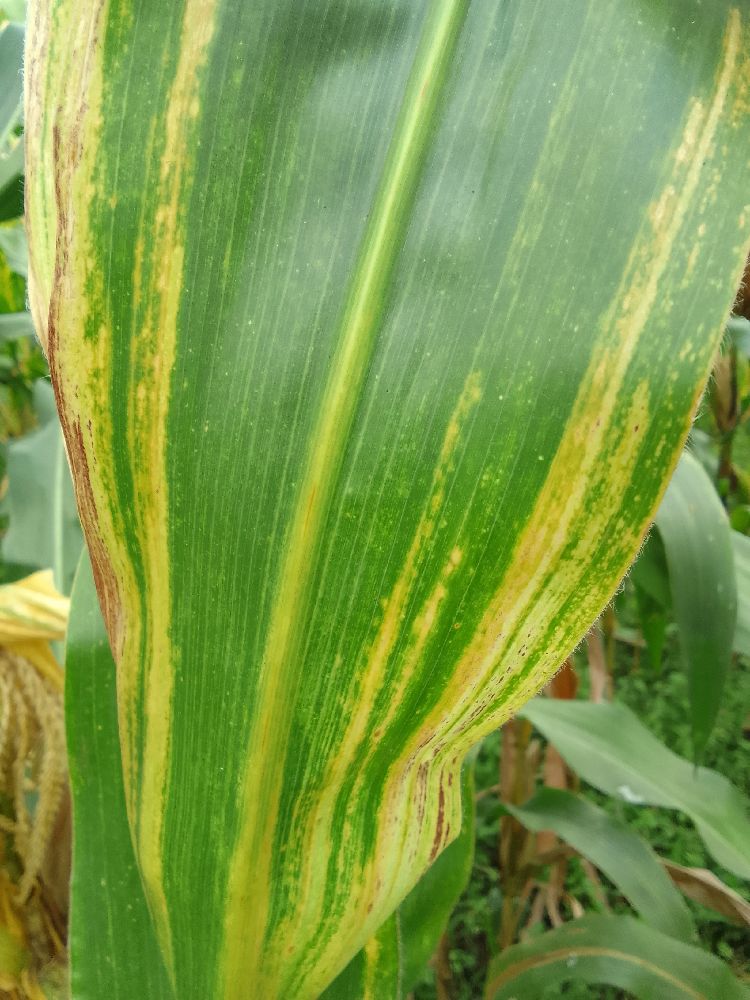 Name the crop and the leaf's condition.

maize, maize lethal necrosis
